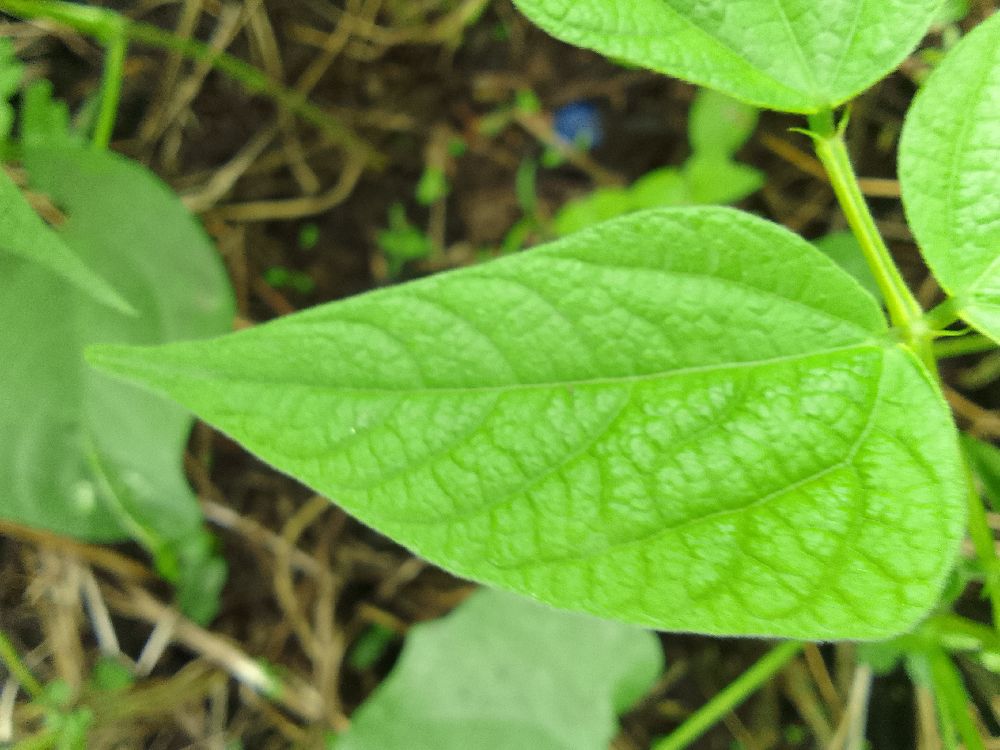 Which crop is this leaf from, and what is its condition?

common bean, healthy
